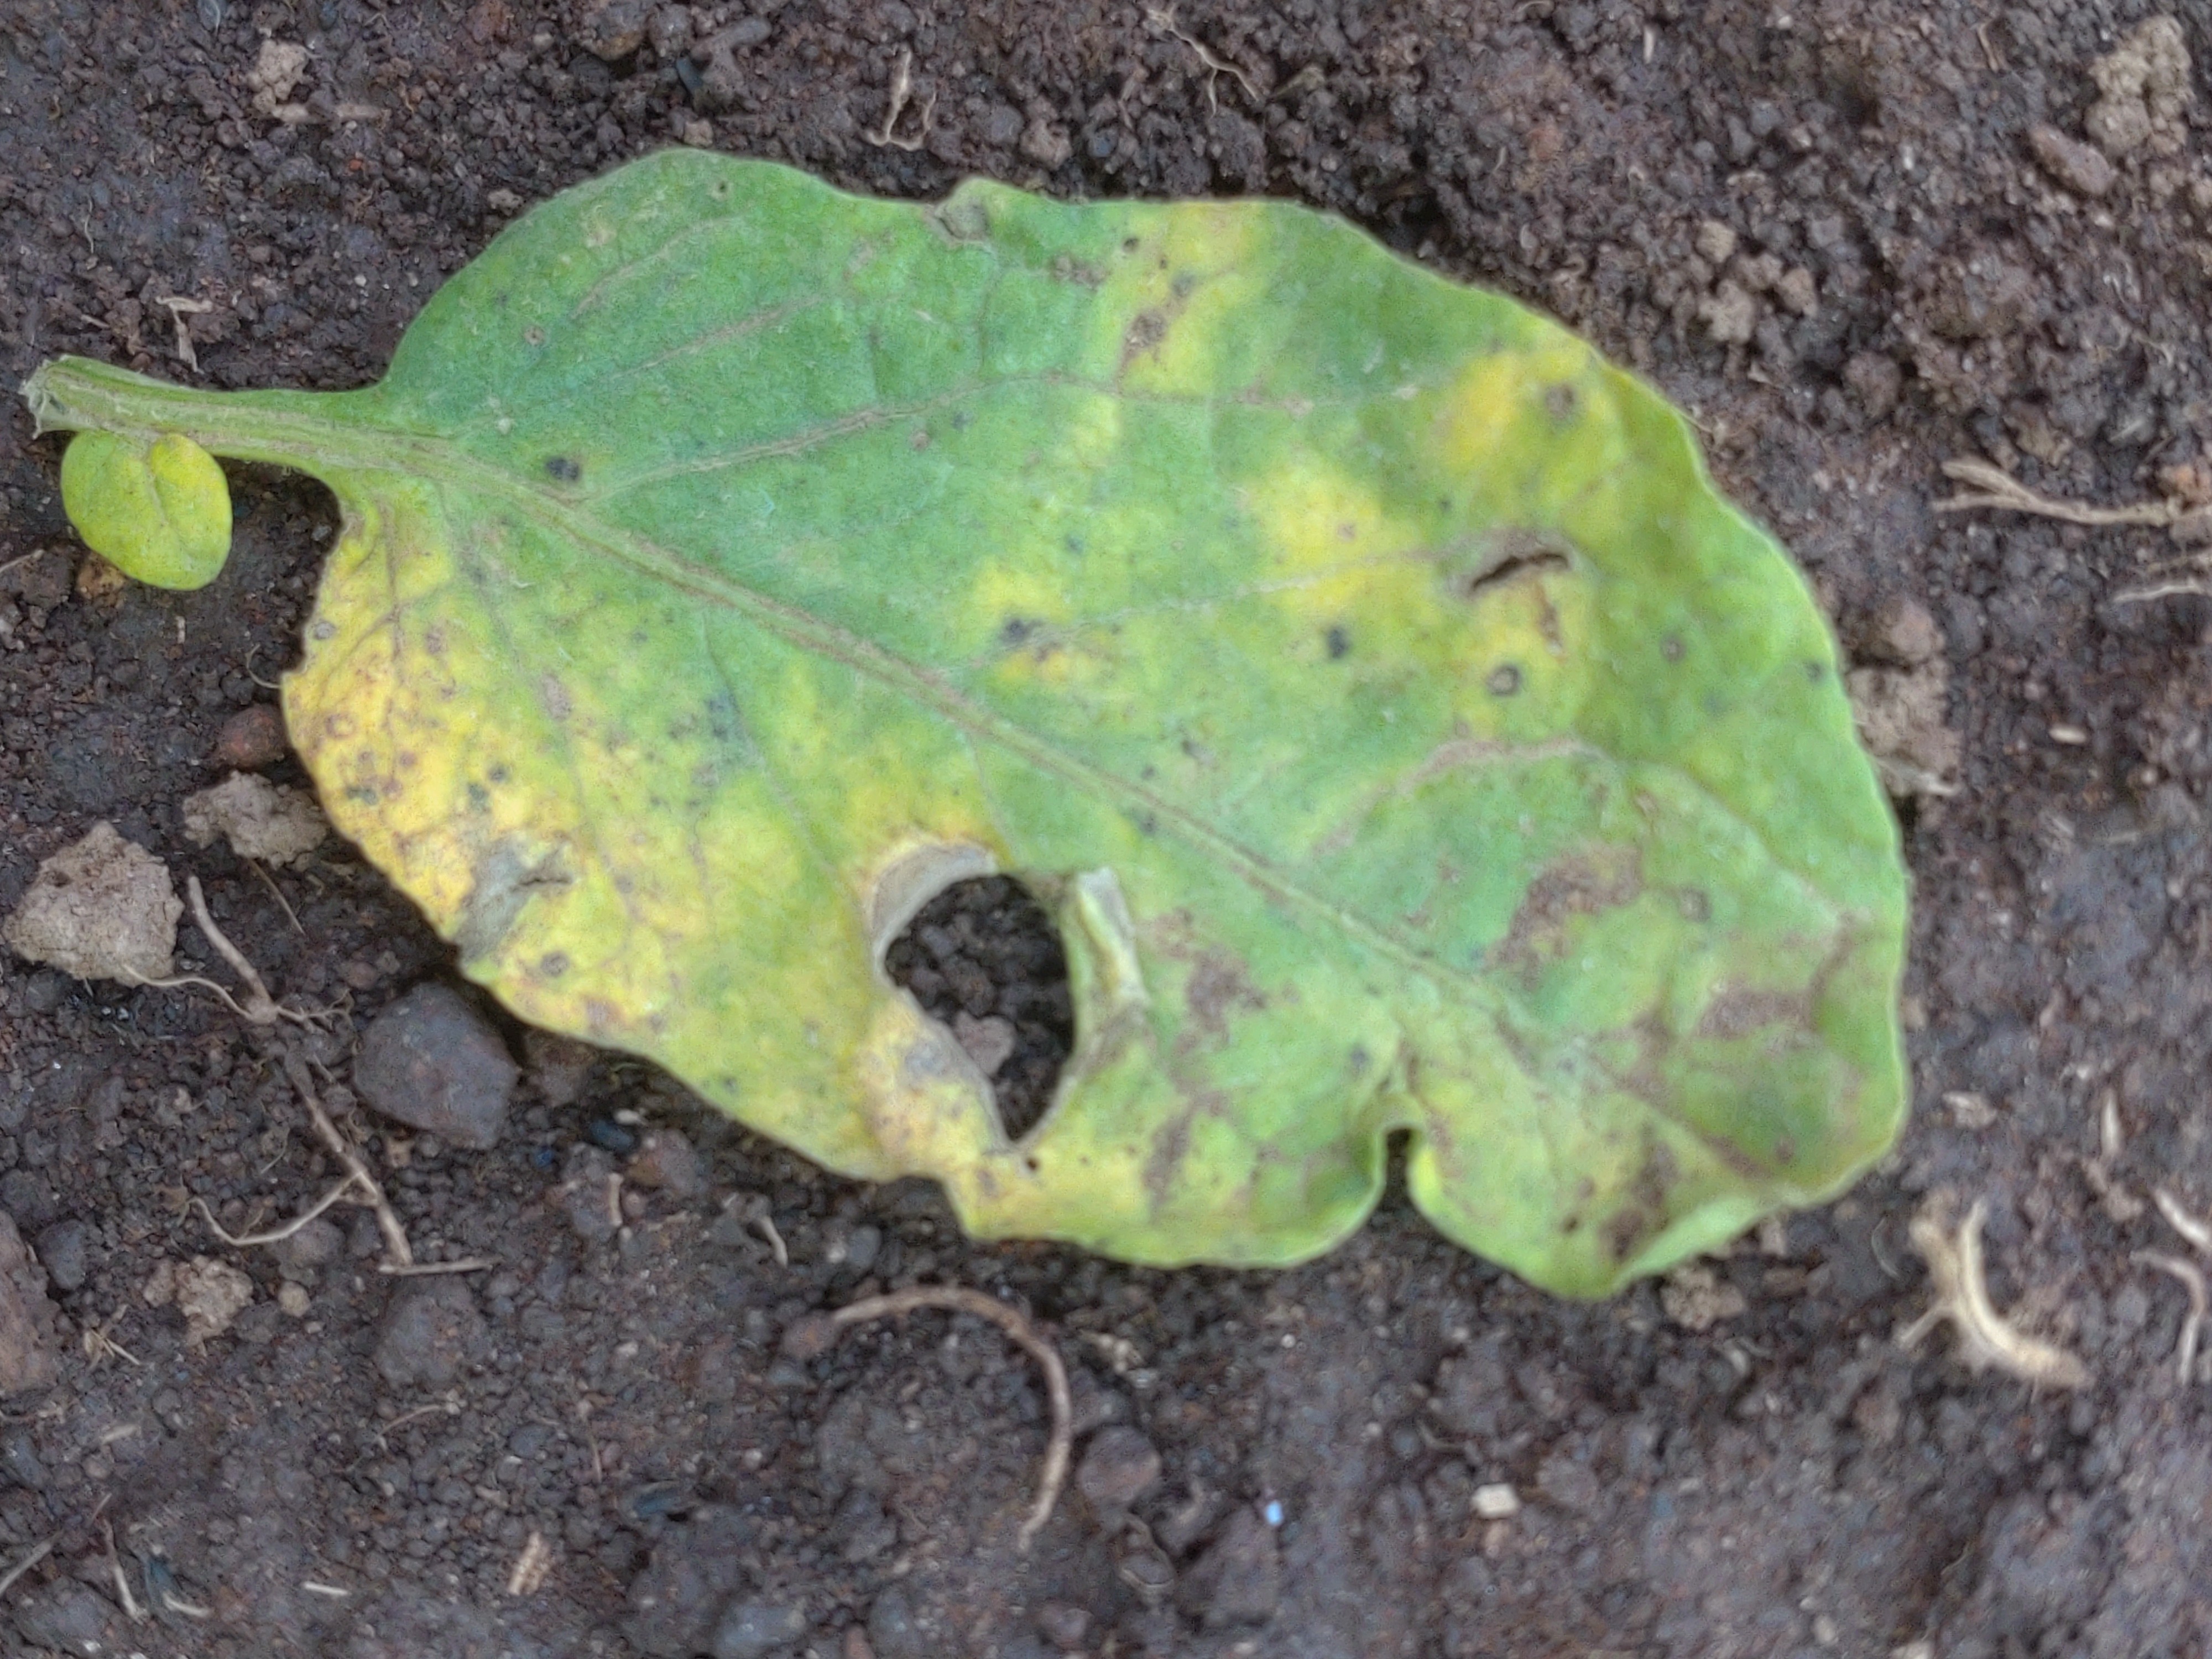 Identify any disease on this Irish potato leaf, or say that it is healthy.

late blight
